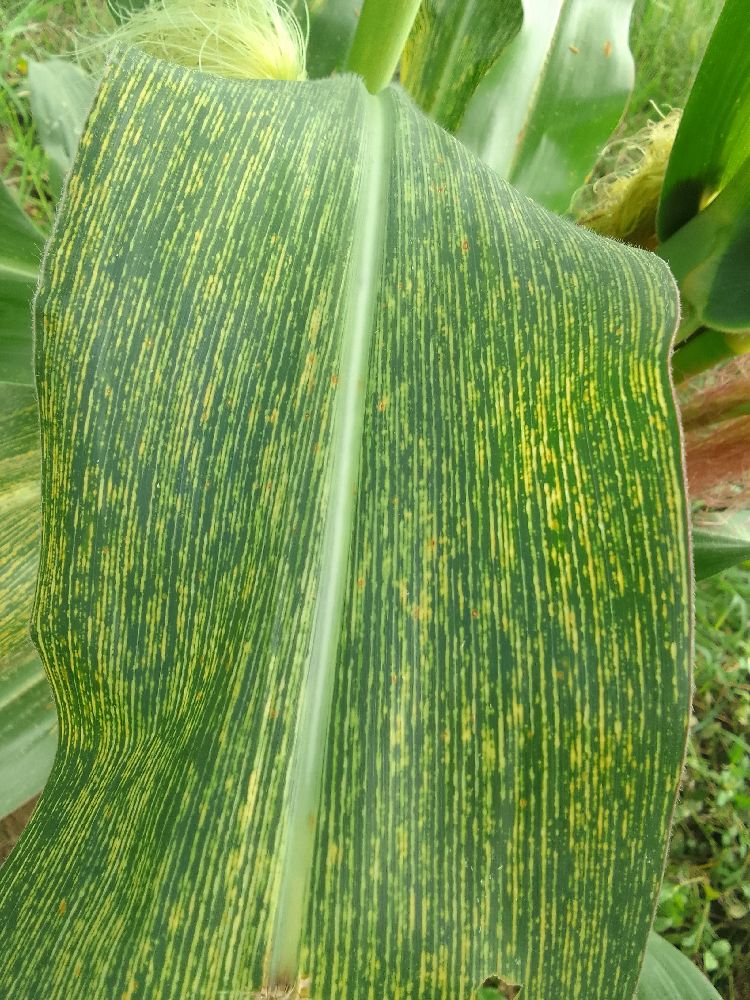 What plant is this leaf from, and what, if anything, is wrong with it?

maize, maize streak virus
